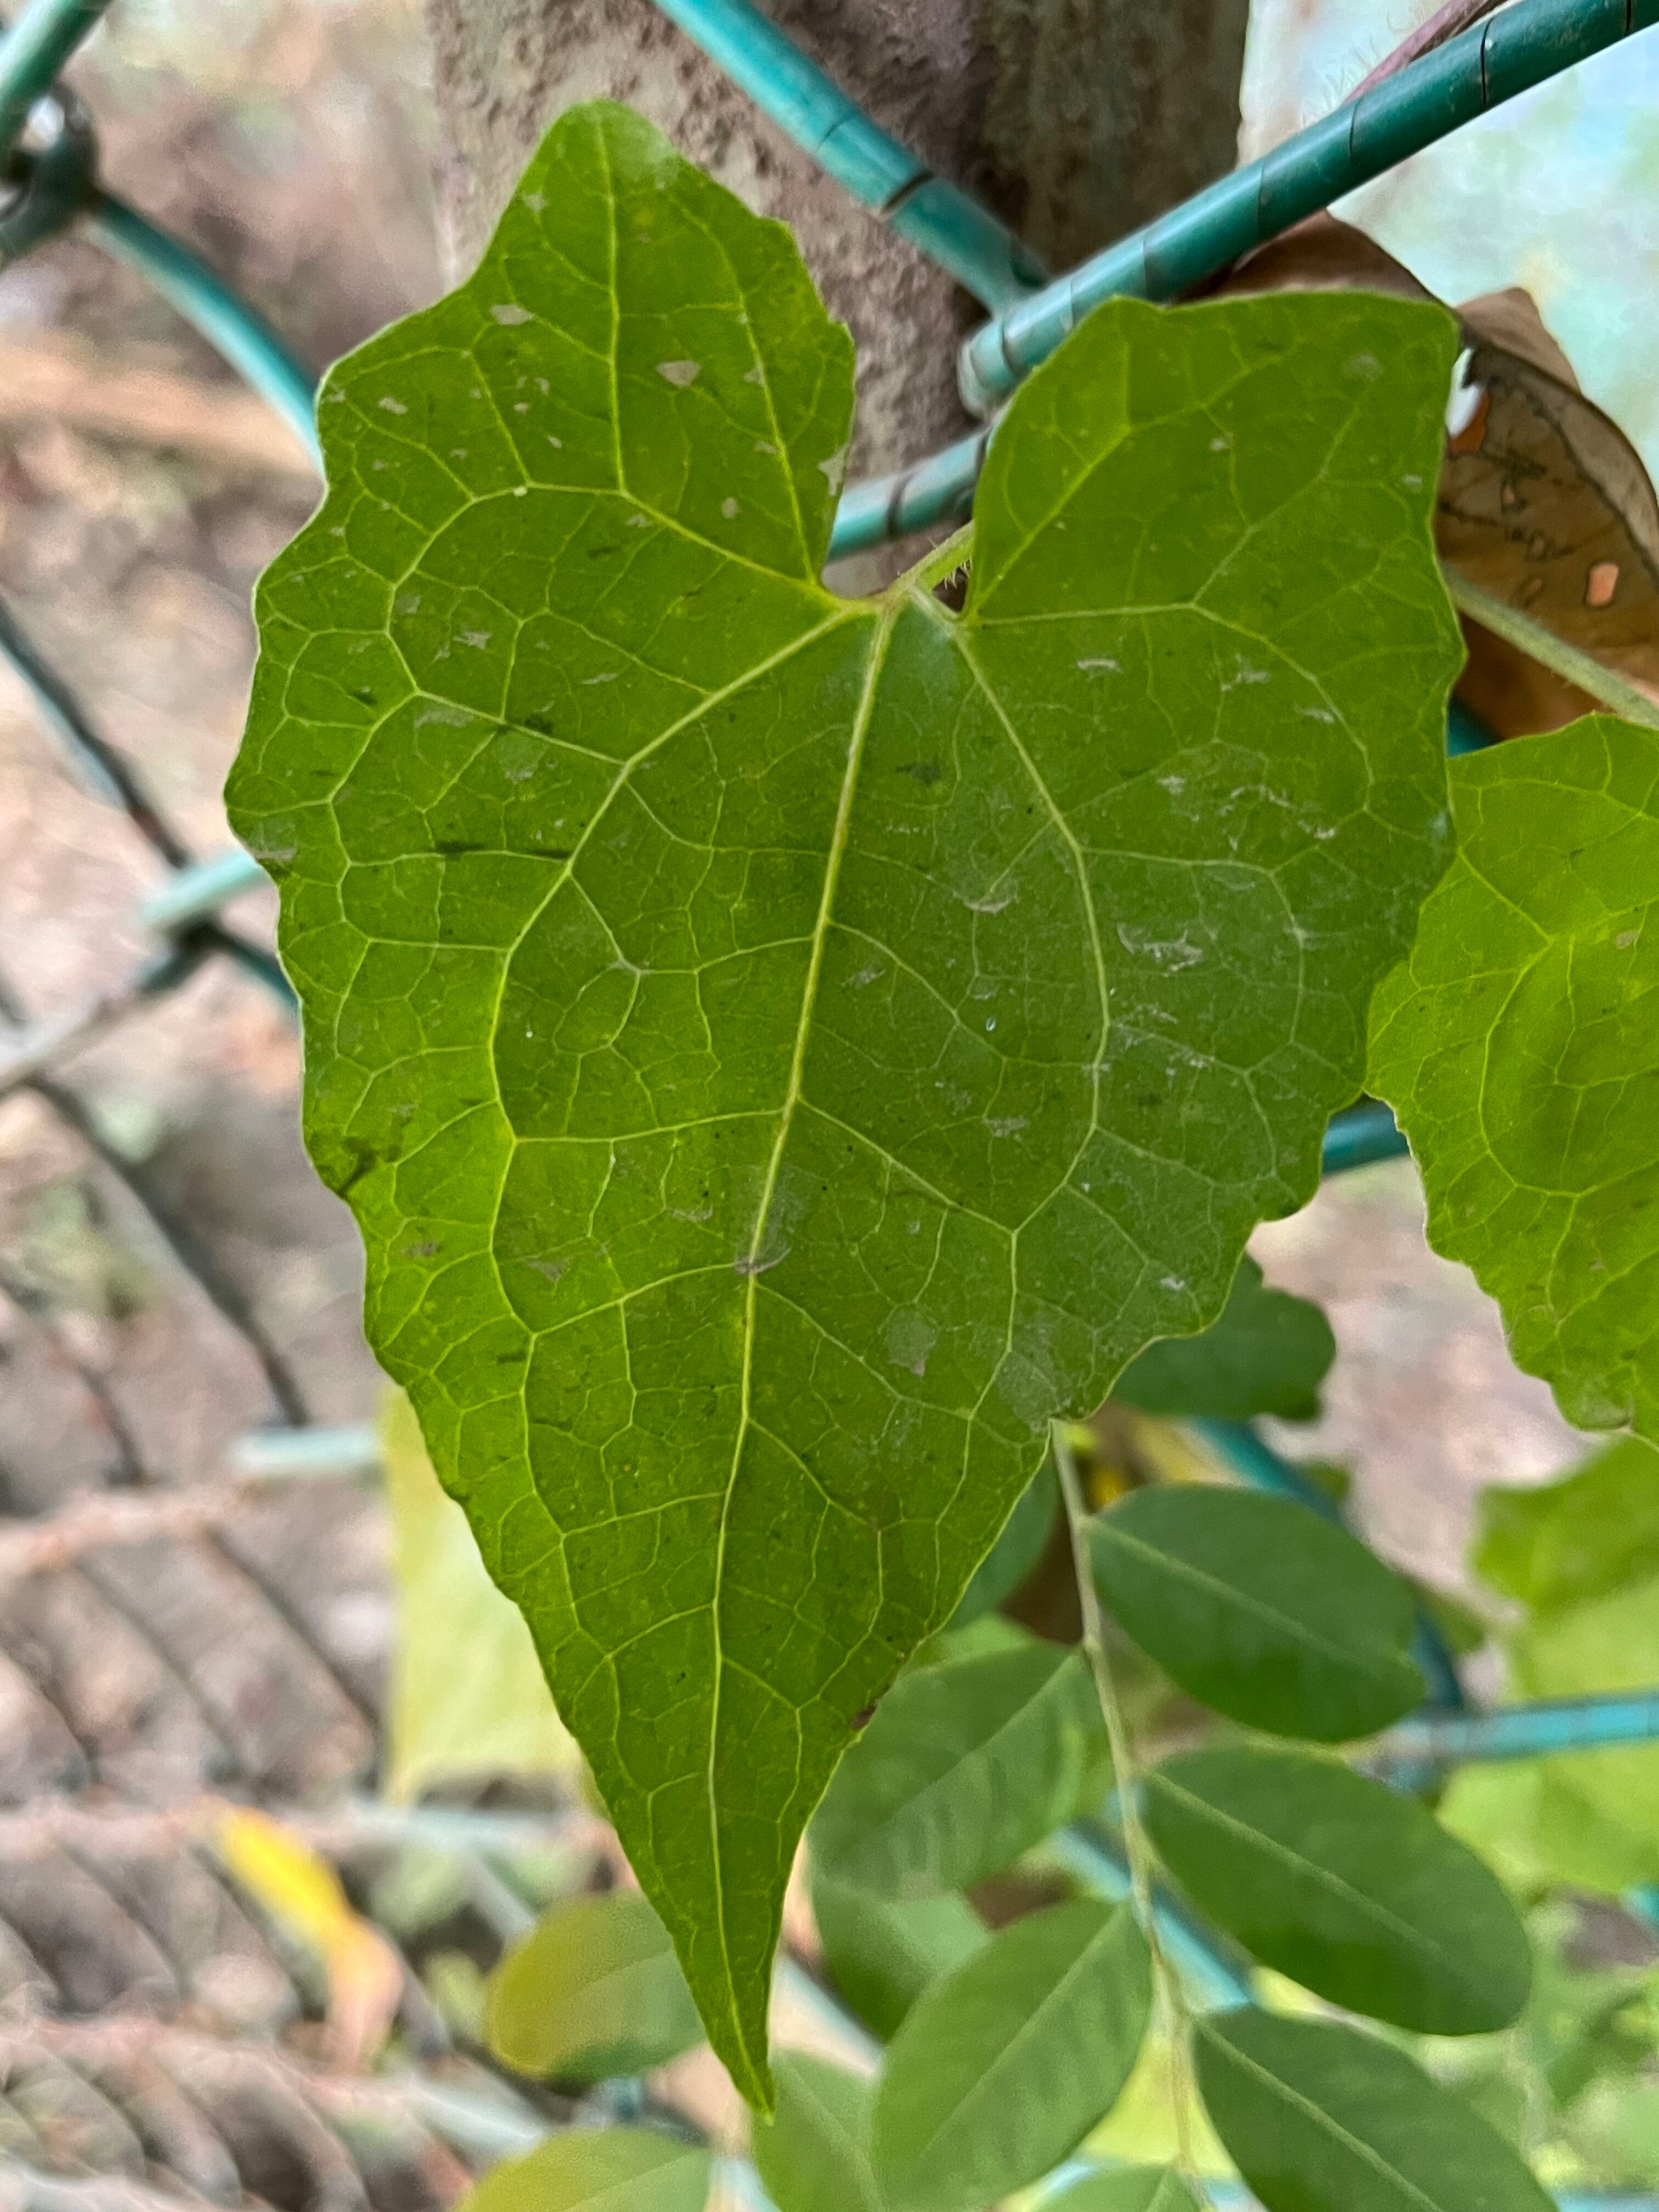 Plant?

bitter vine
